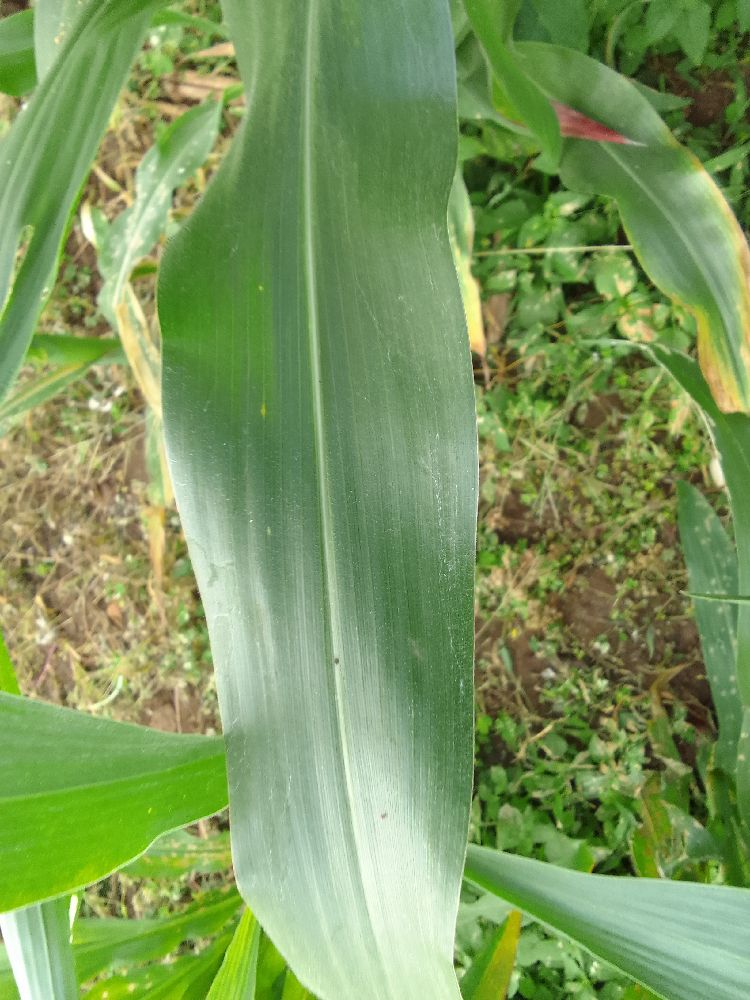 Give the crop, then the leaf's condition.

maize, healthy
